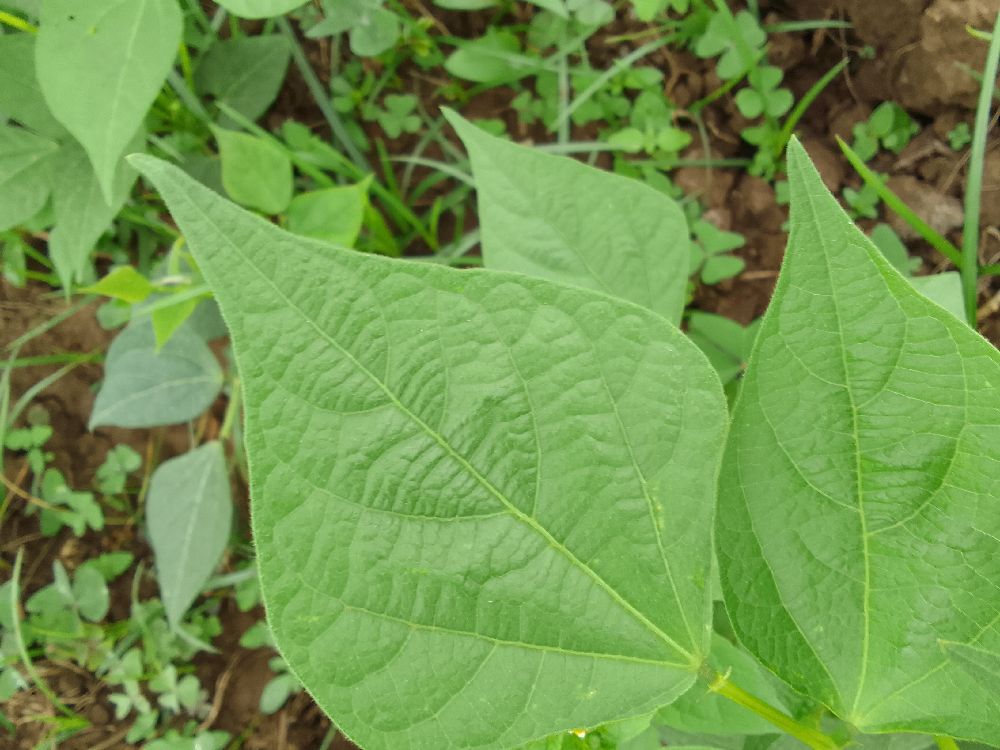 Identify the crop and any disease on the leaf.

common bean, healthy
